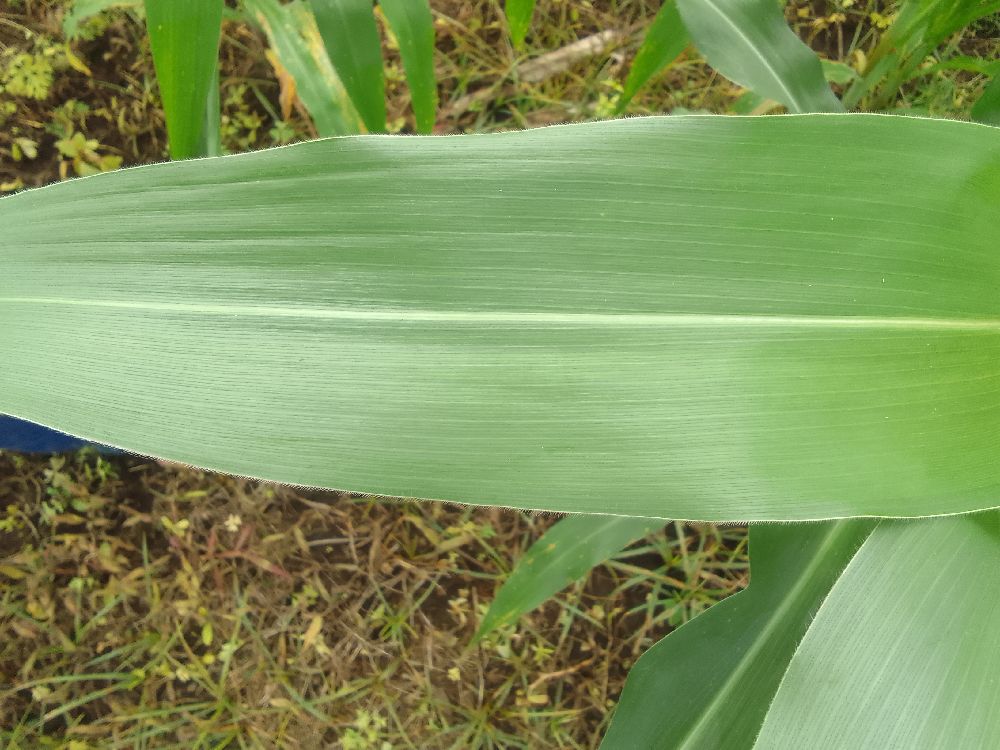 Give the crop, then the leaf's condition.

maize, healthy
